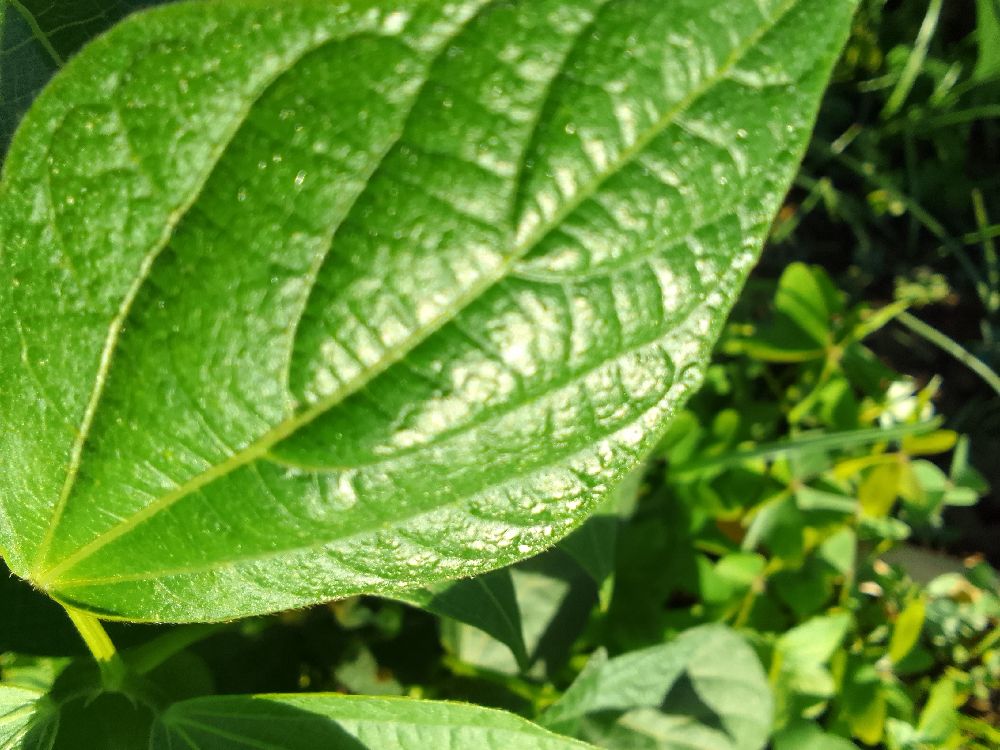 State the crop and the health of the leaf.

common bean, healthy
